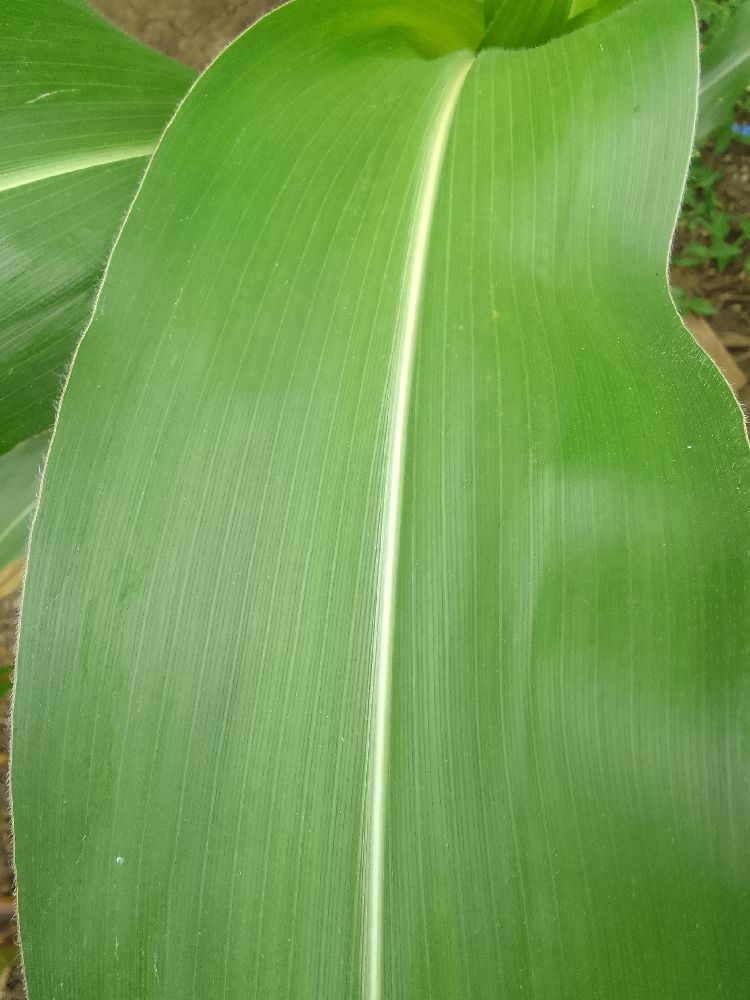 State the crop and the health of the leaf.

maize, healthy
